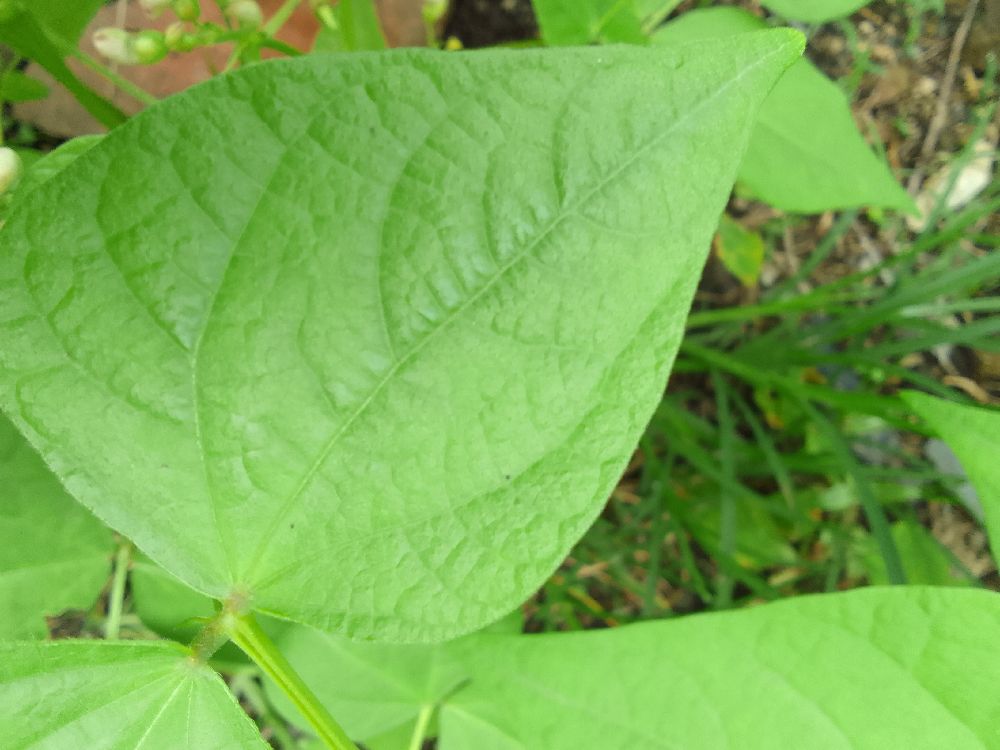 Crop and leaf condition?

common bean, healthy
